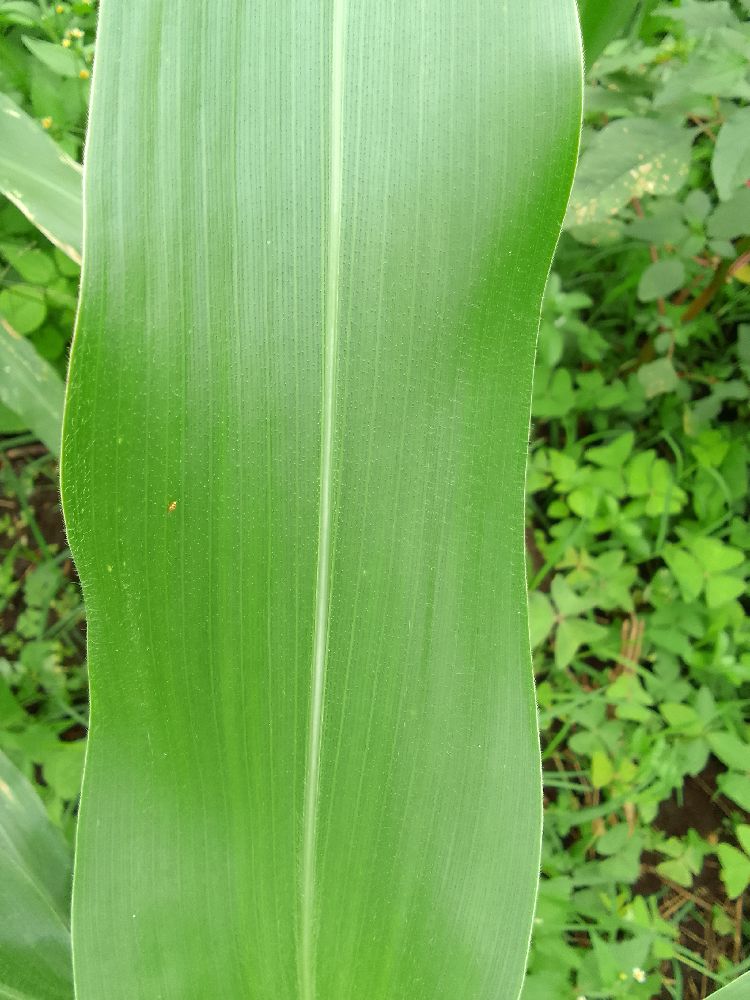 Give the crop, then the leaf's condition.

maize, healthy
